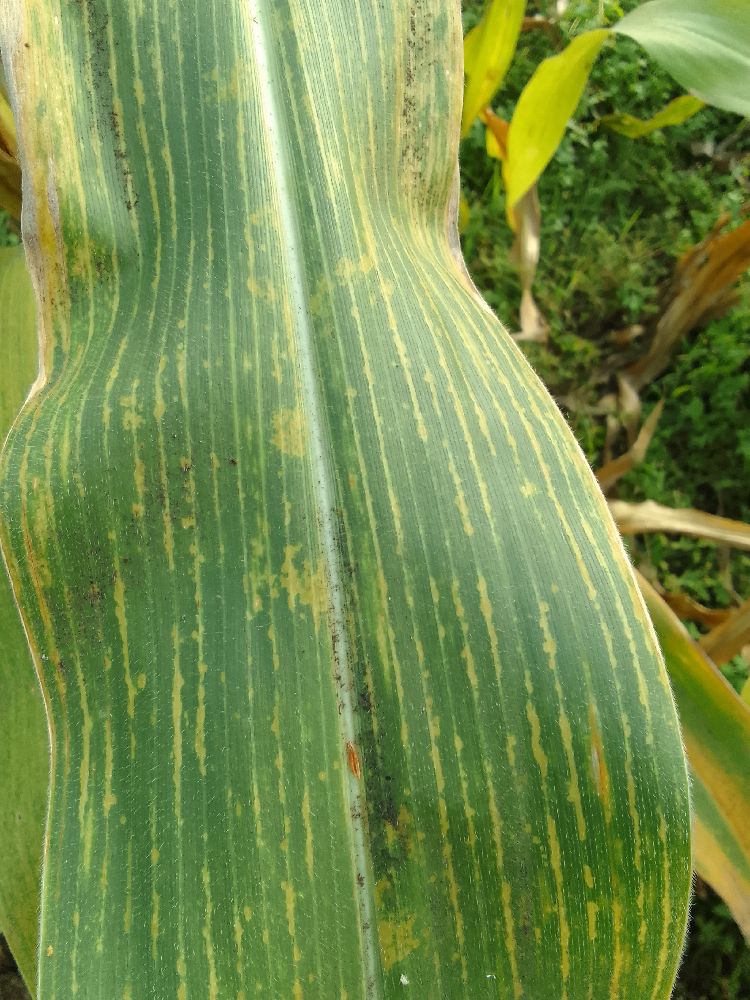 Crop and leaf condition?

maize, maize lethal necrosis
